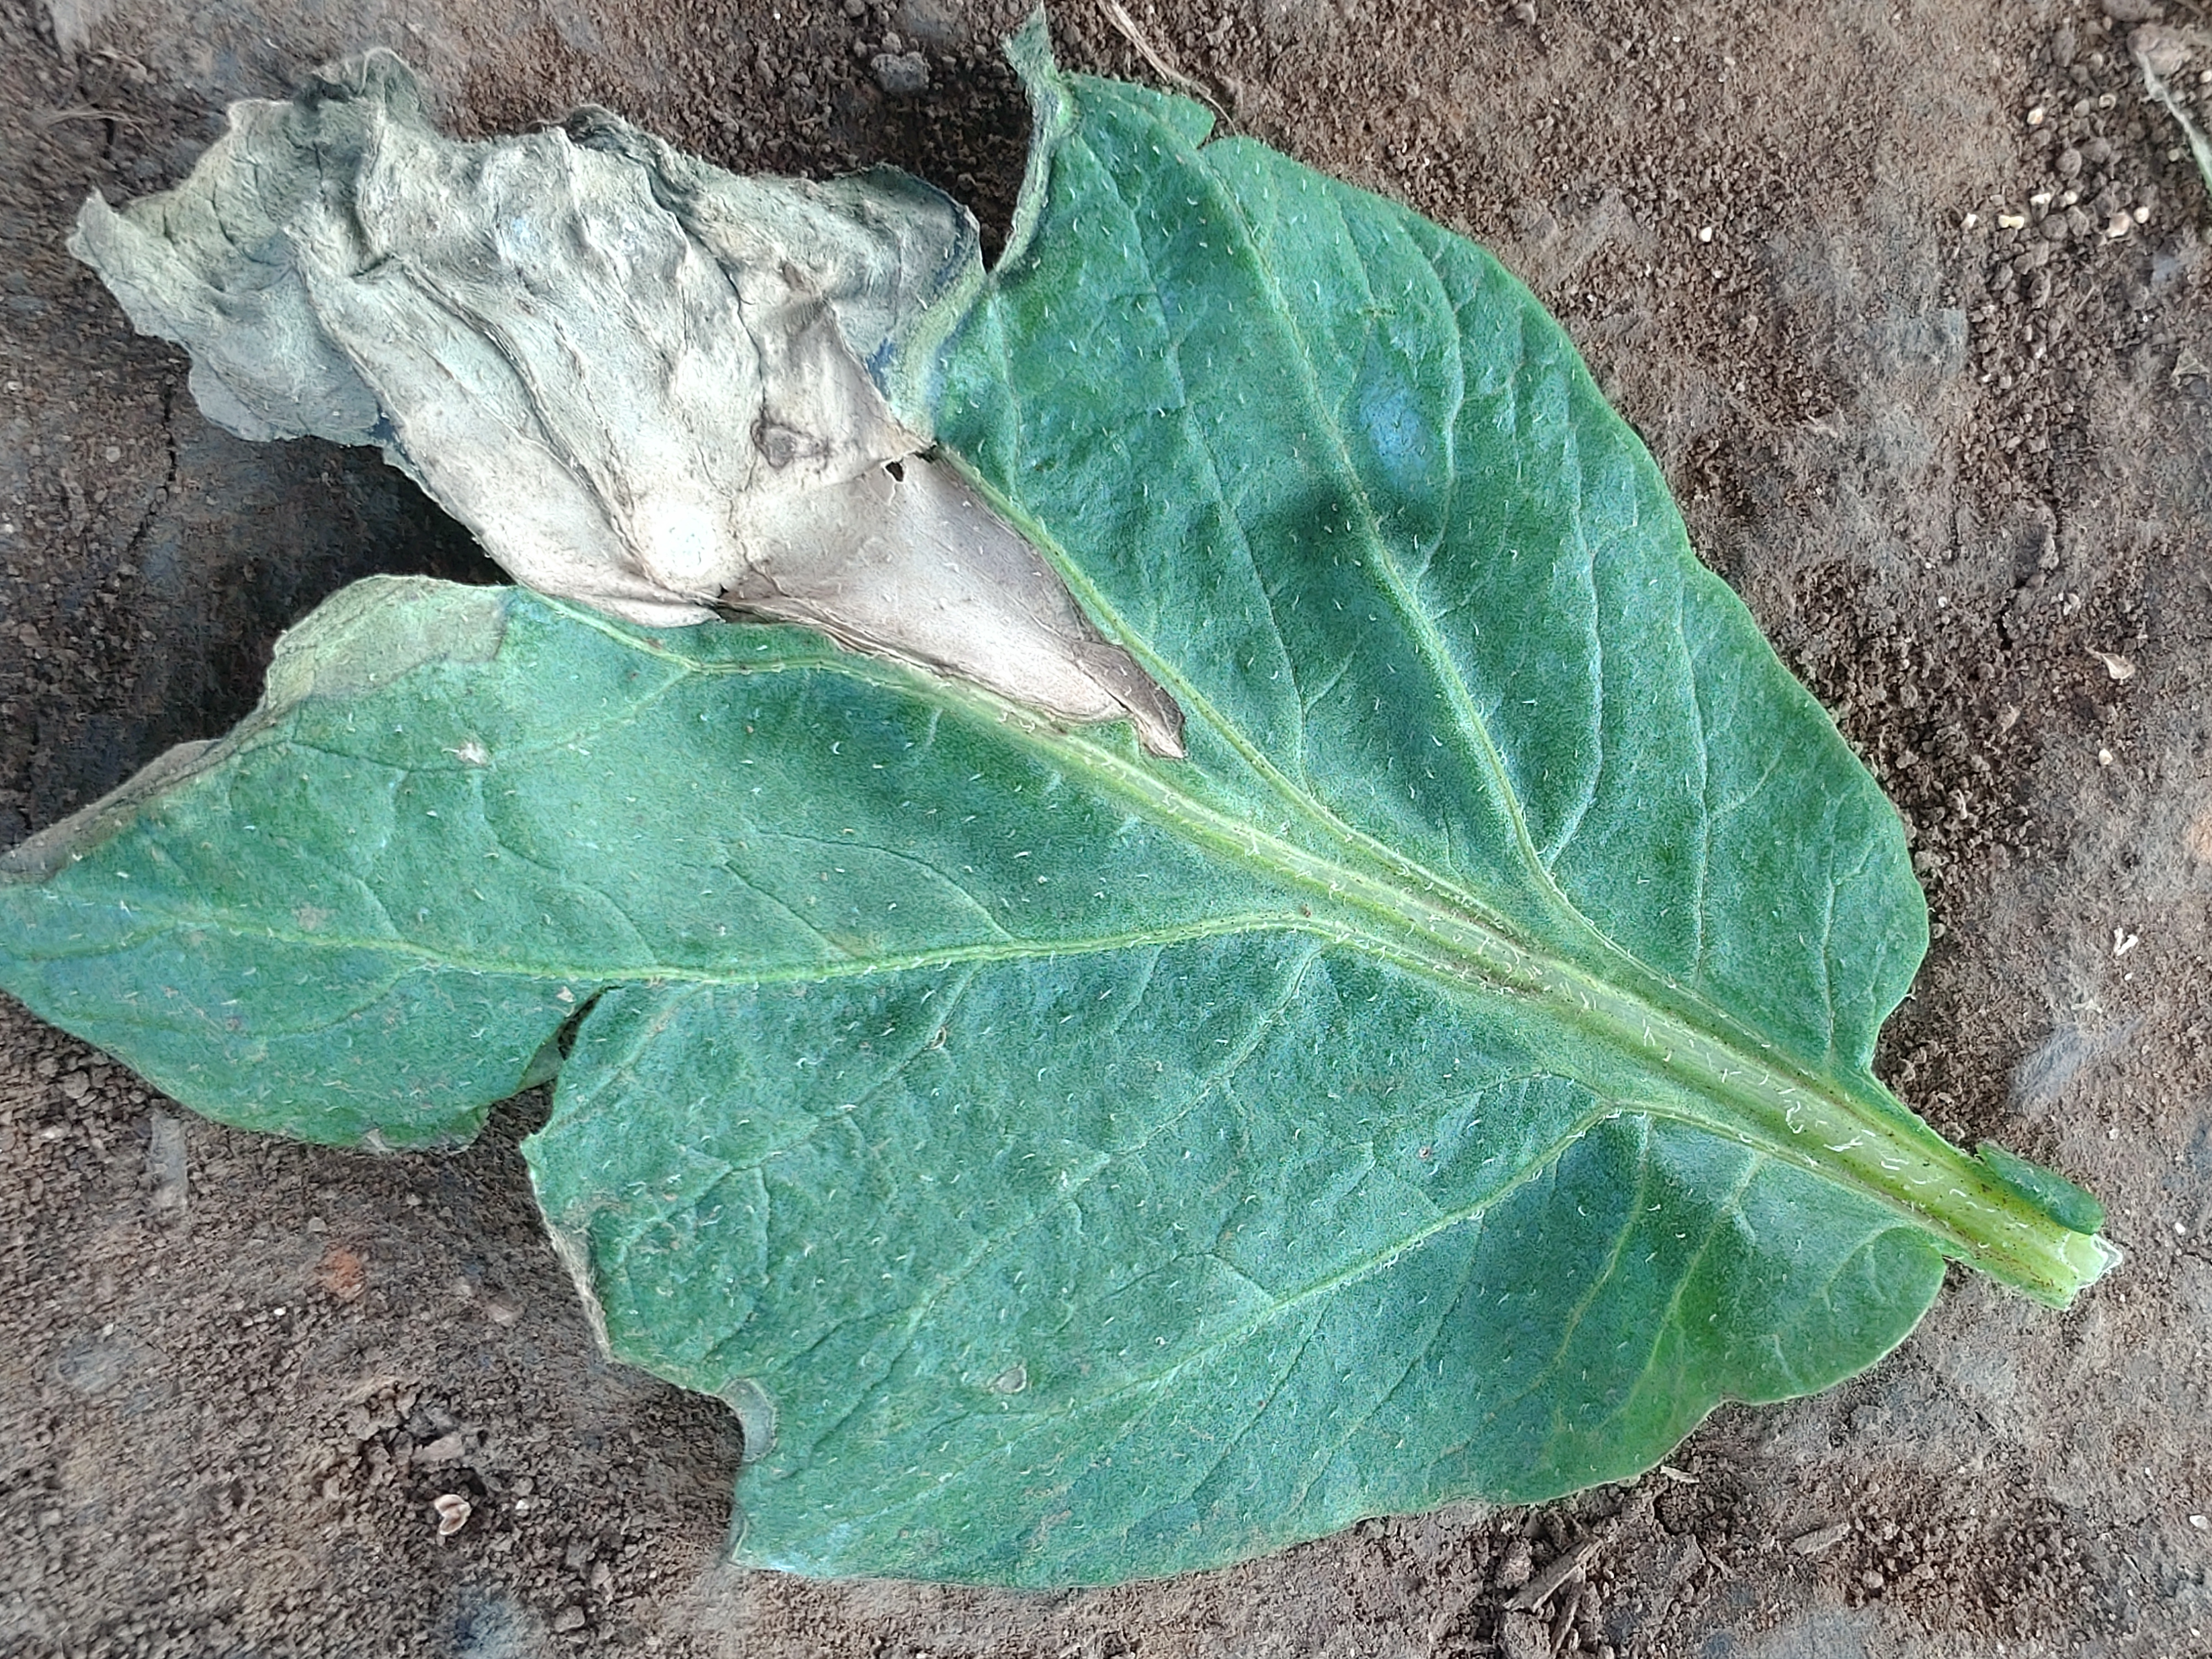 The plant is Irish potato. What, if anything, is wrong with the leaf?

early blight
